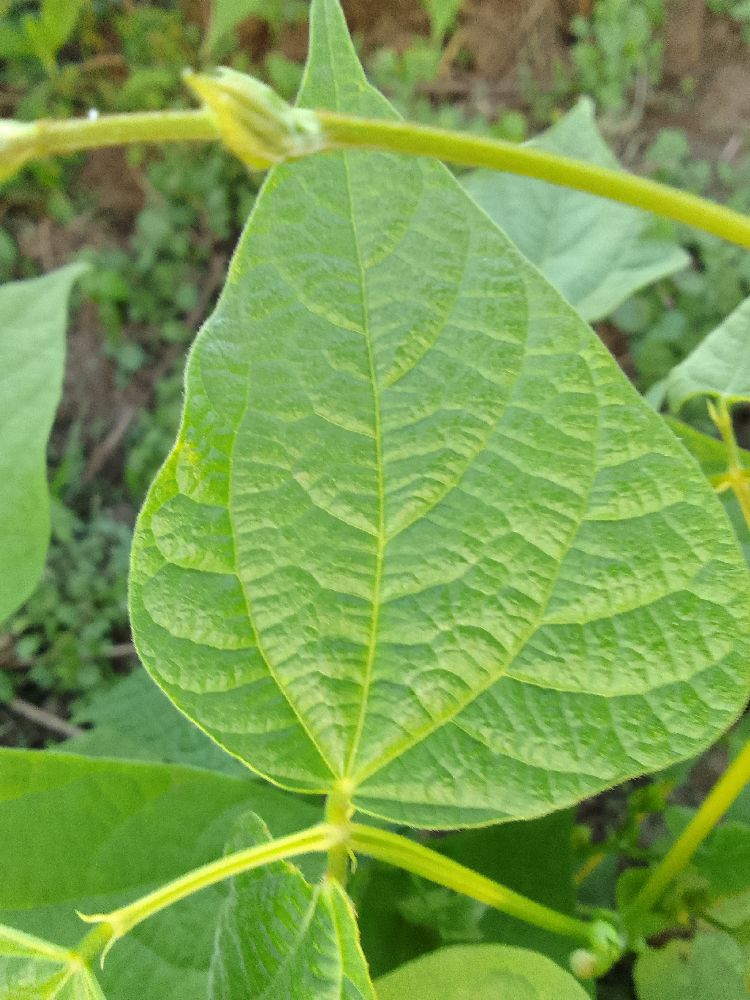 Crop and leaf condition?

common bean, healthy
